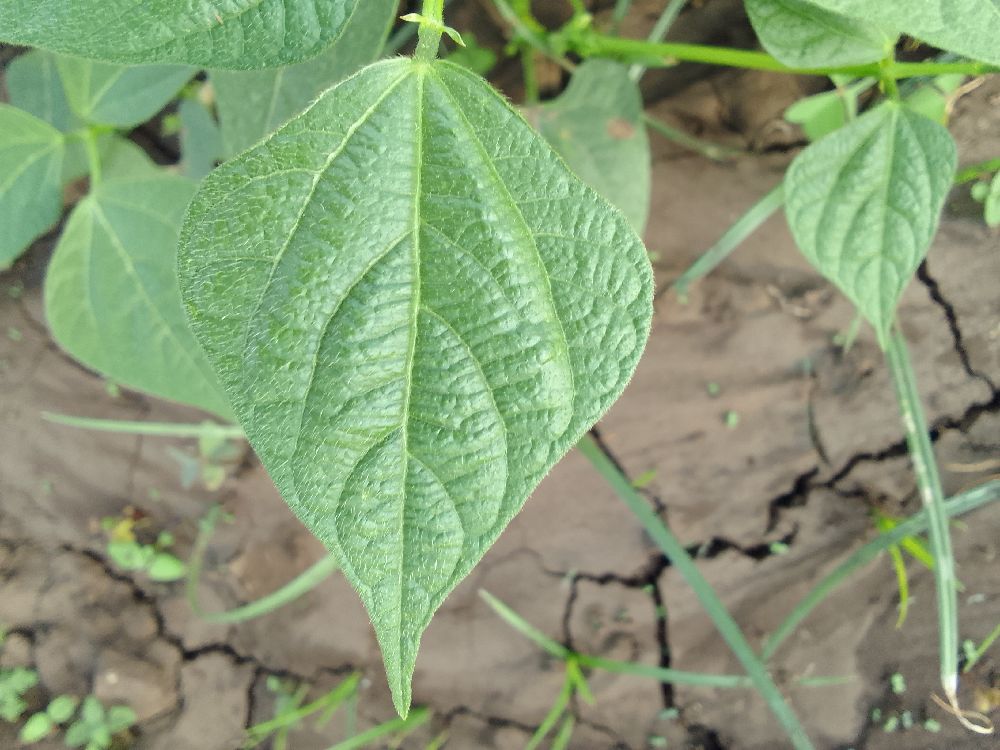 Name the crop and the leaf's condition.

common bean, healthy
